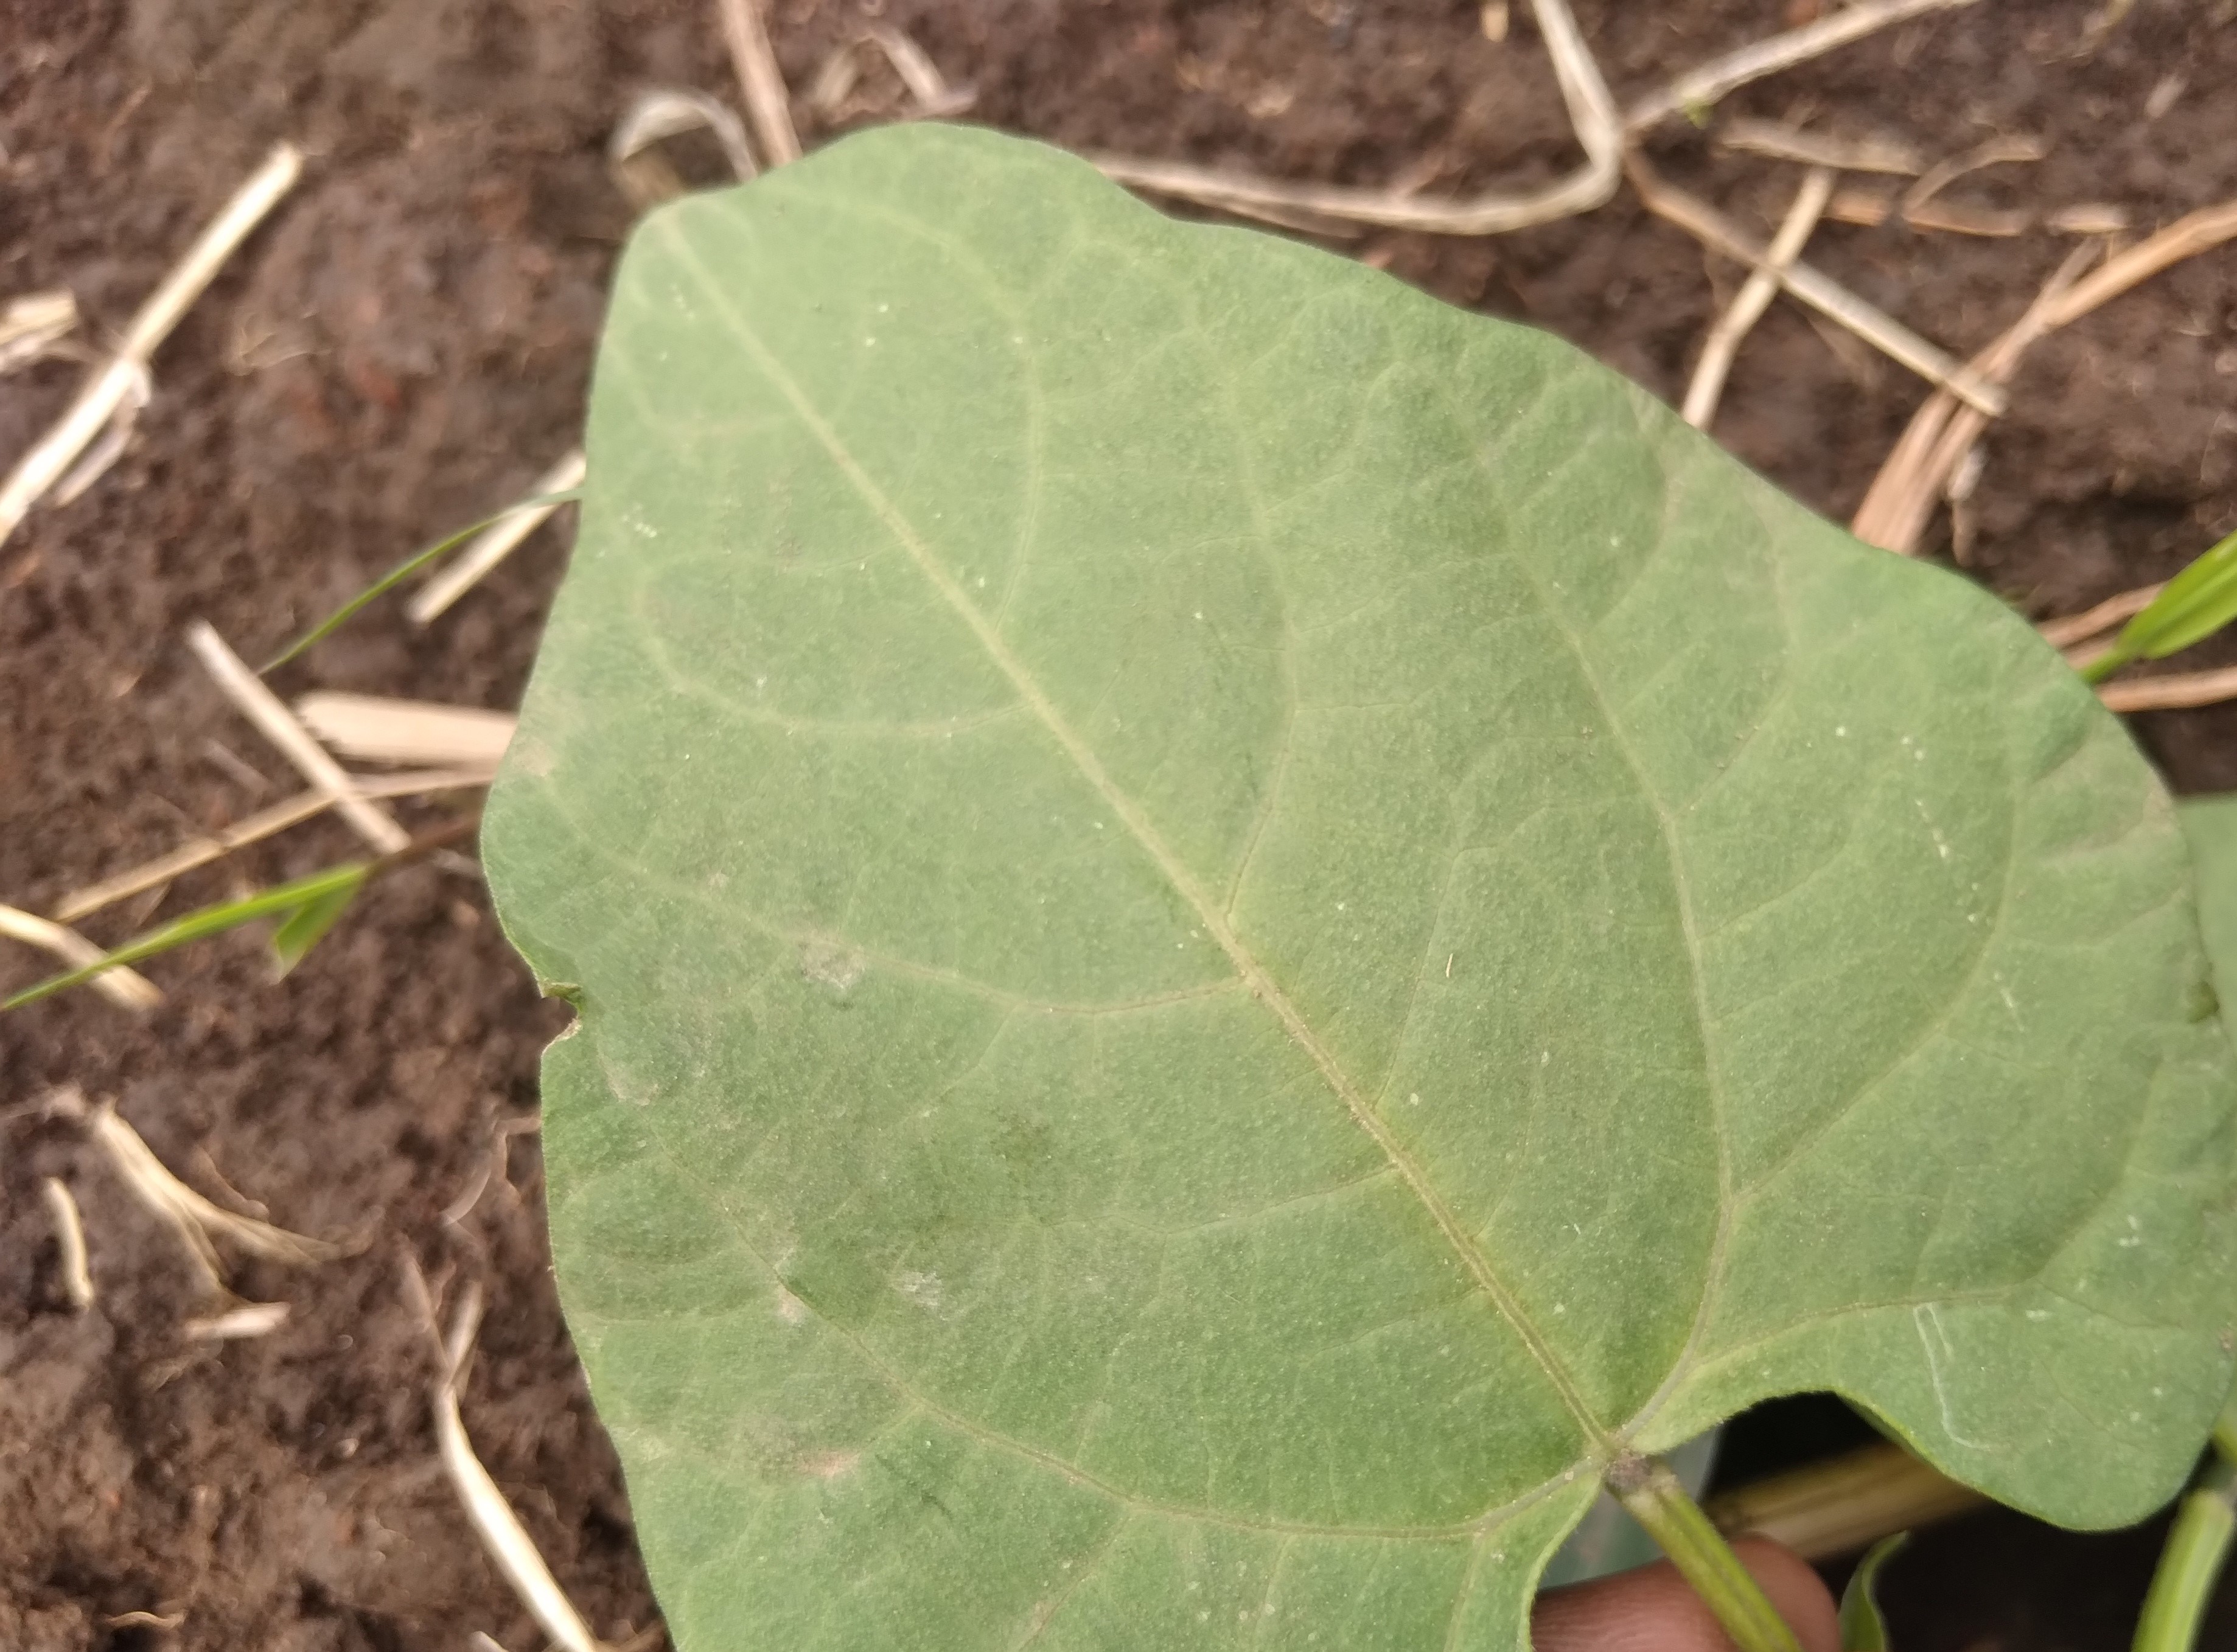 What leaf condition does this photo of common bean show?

healthy
